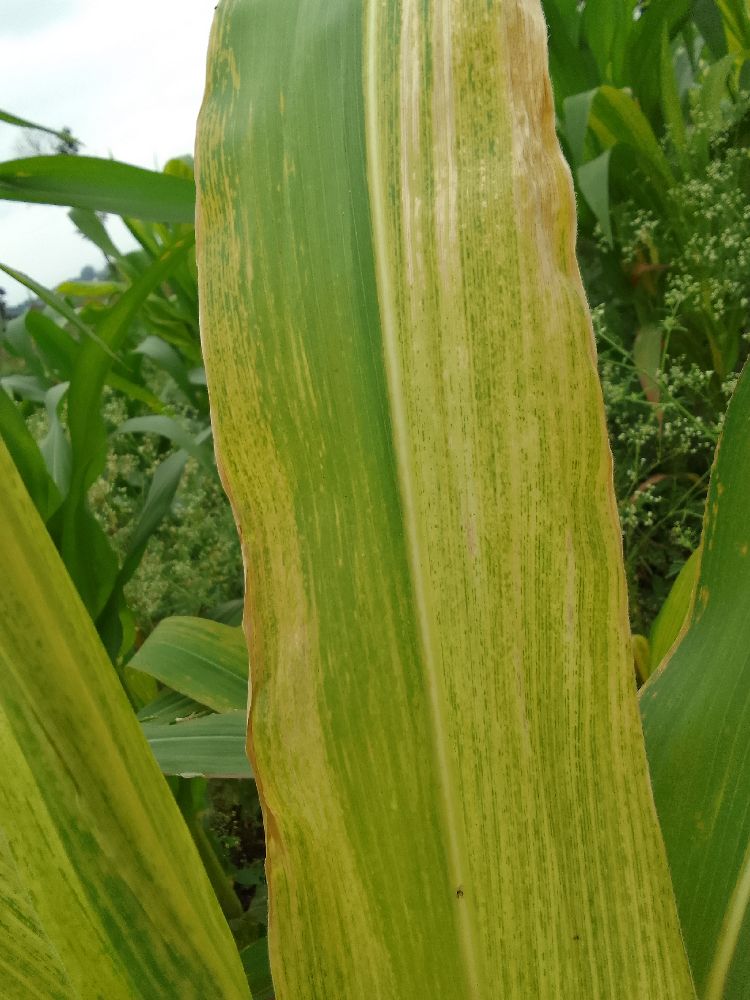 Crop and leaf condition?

maize, maize lethal necrosis
